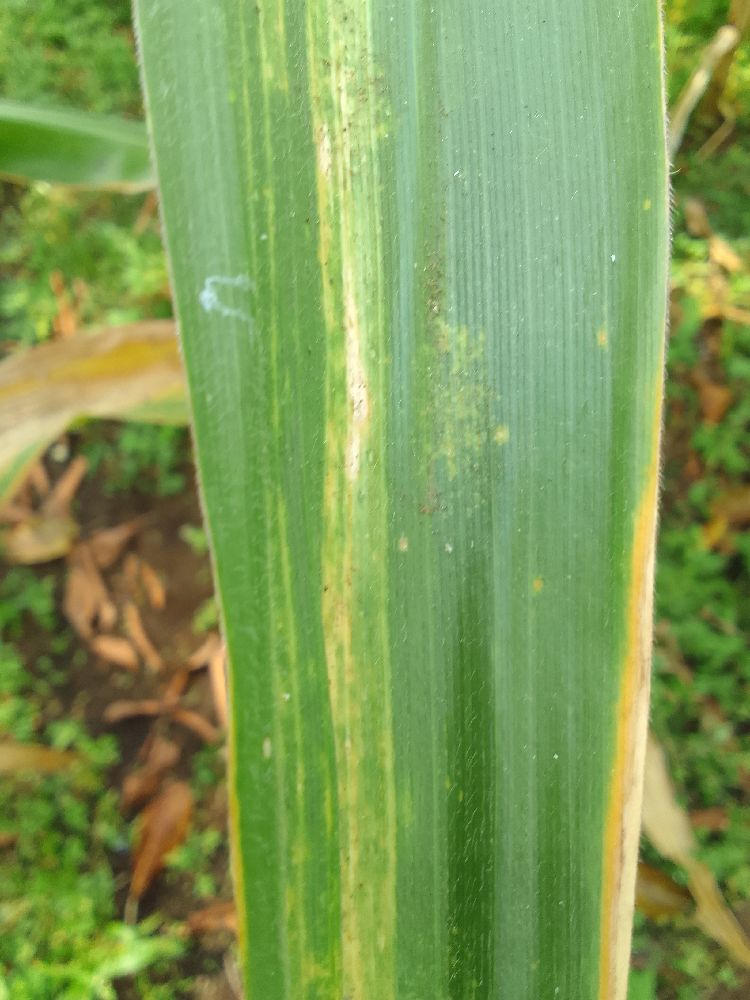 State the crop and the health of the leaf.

maize, maize lethal necrosis
